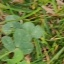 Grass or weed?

unstructured weed
